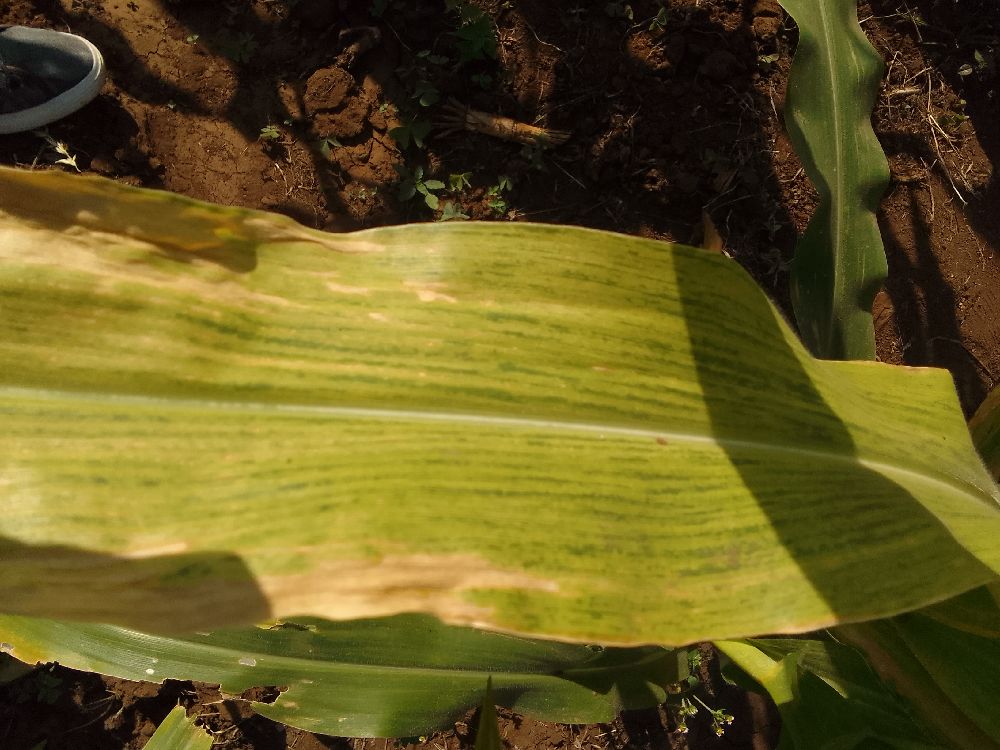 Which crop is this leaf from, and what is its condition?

maize, maize lethal necrosis
